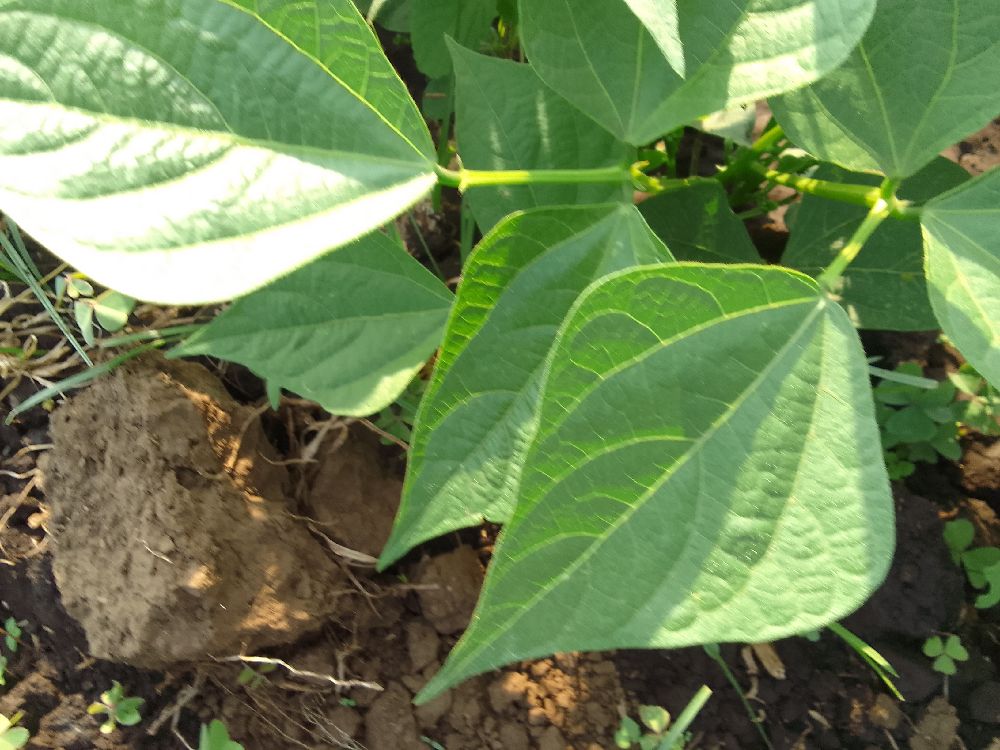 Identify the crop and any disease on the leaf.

common bean, healthy
